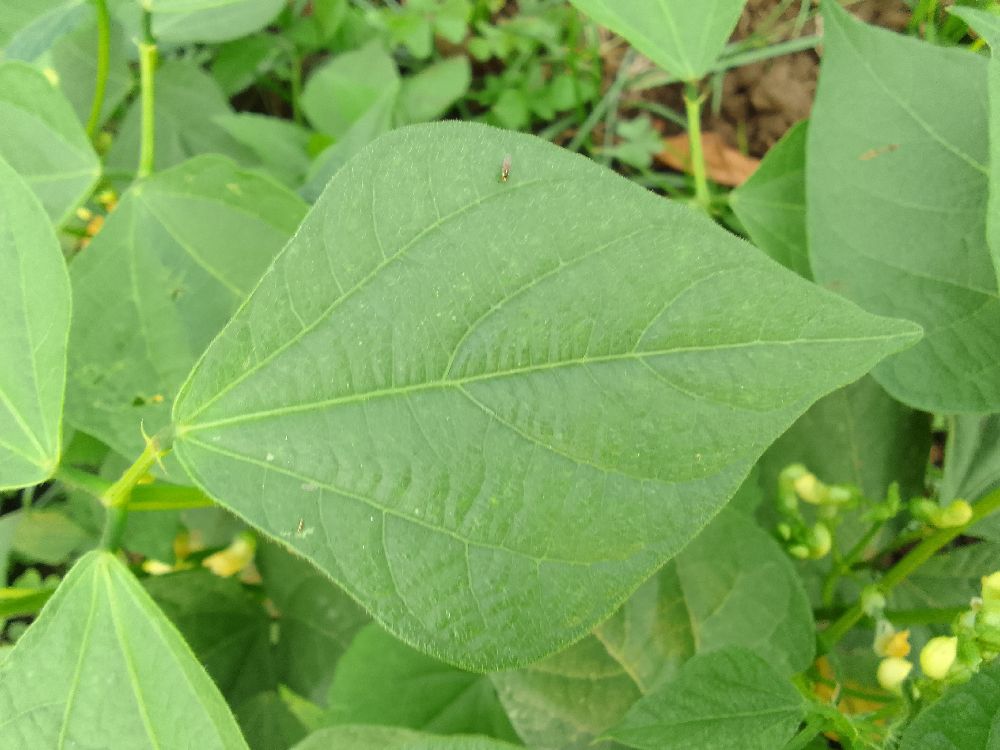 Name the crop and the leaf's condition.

common bean, healthy
